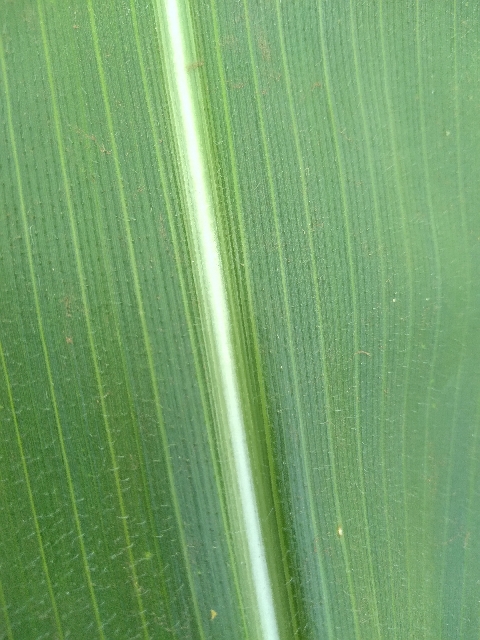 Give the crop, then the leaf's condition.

maize, healthy
